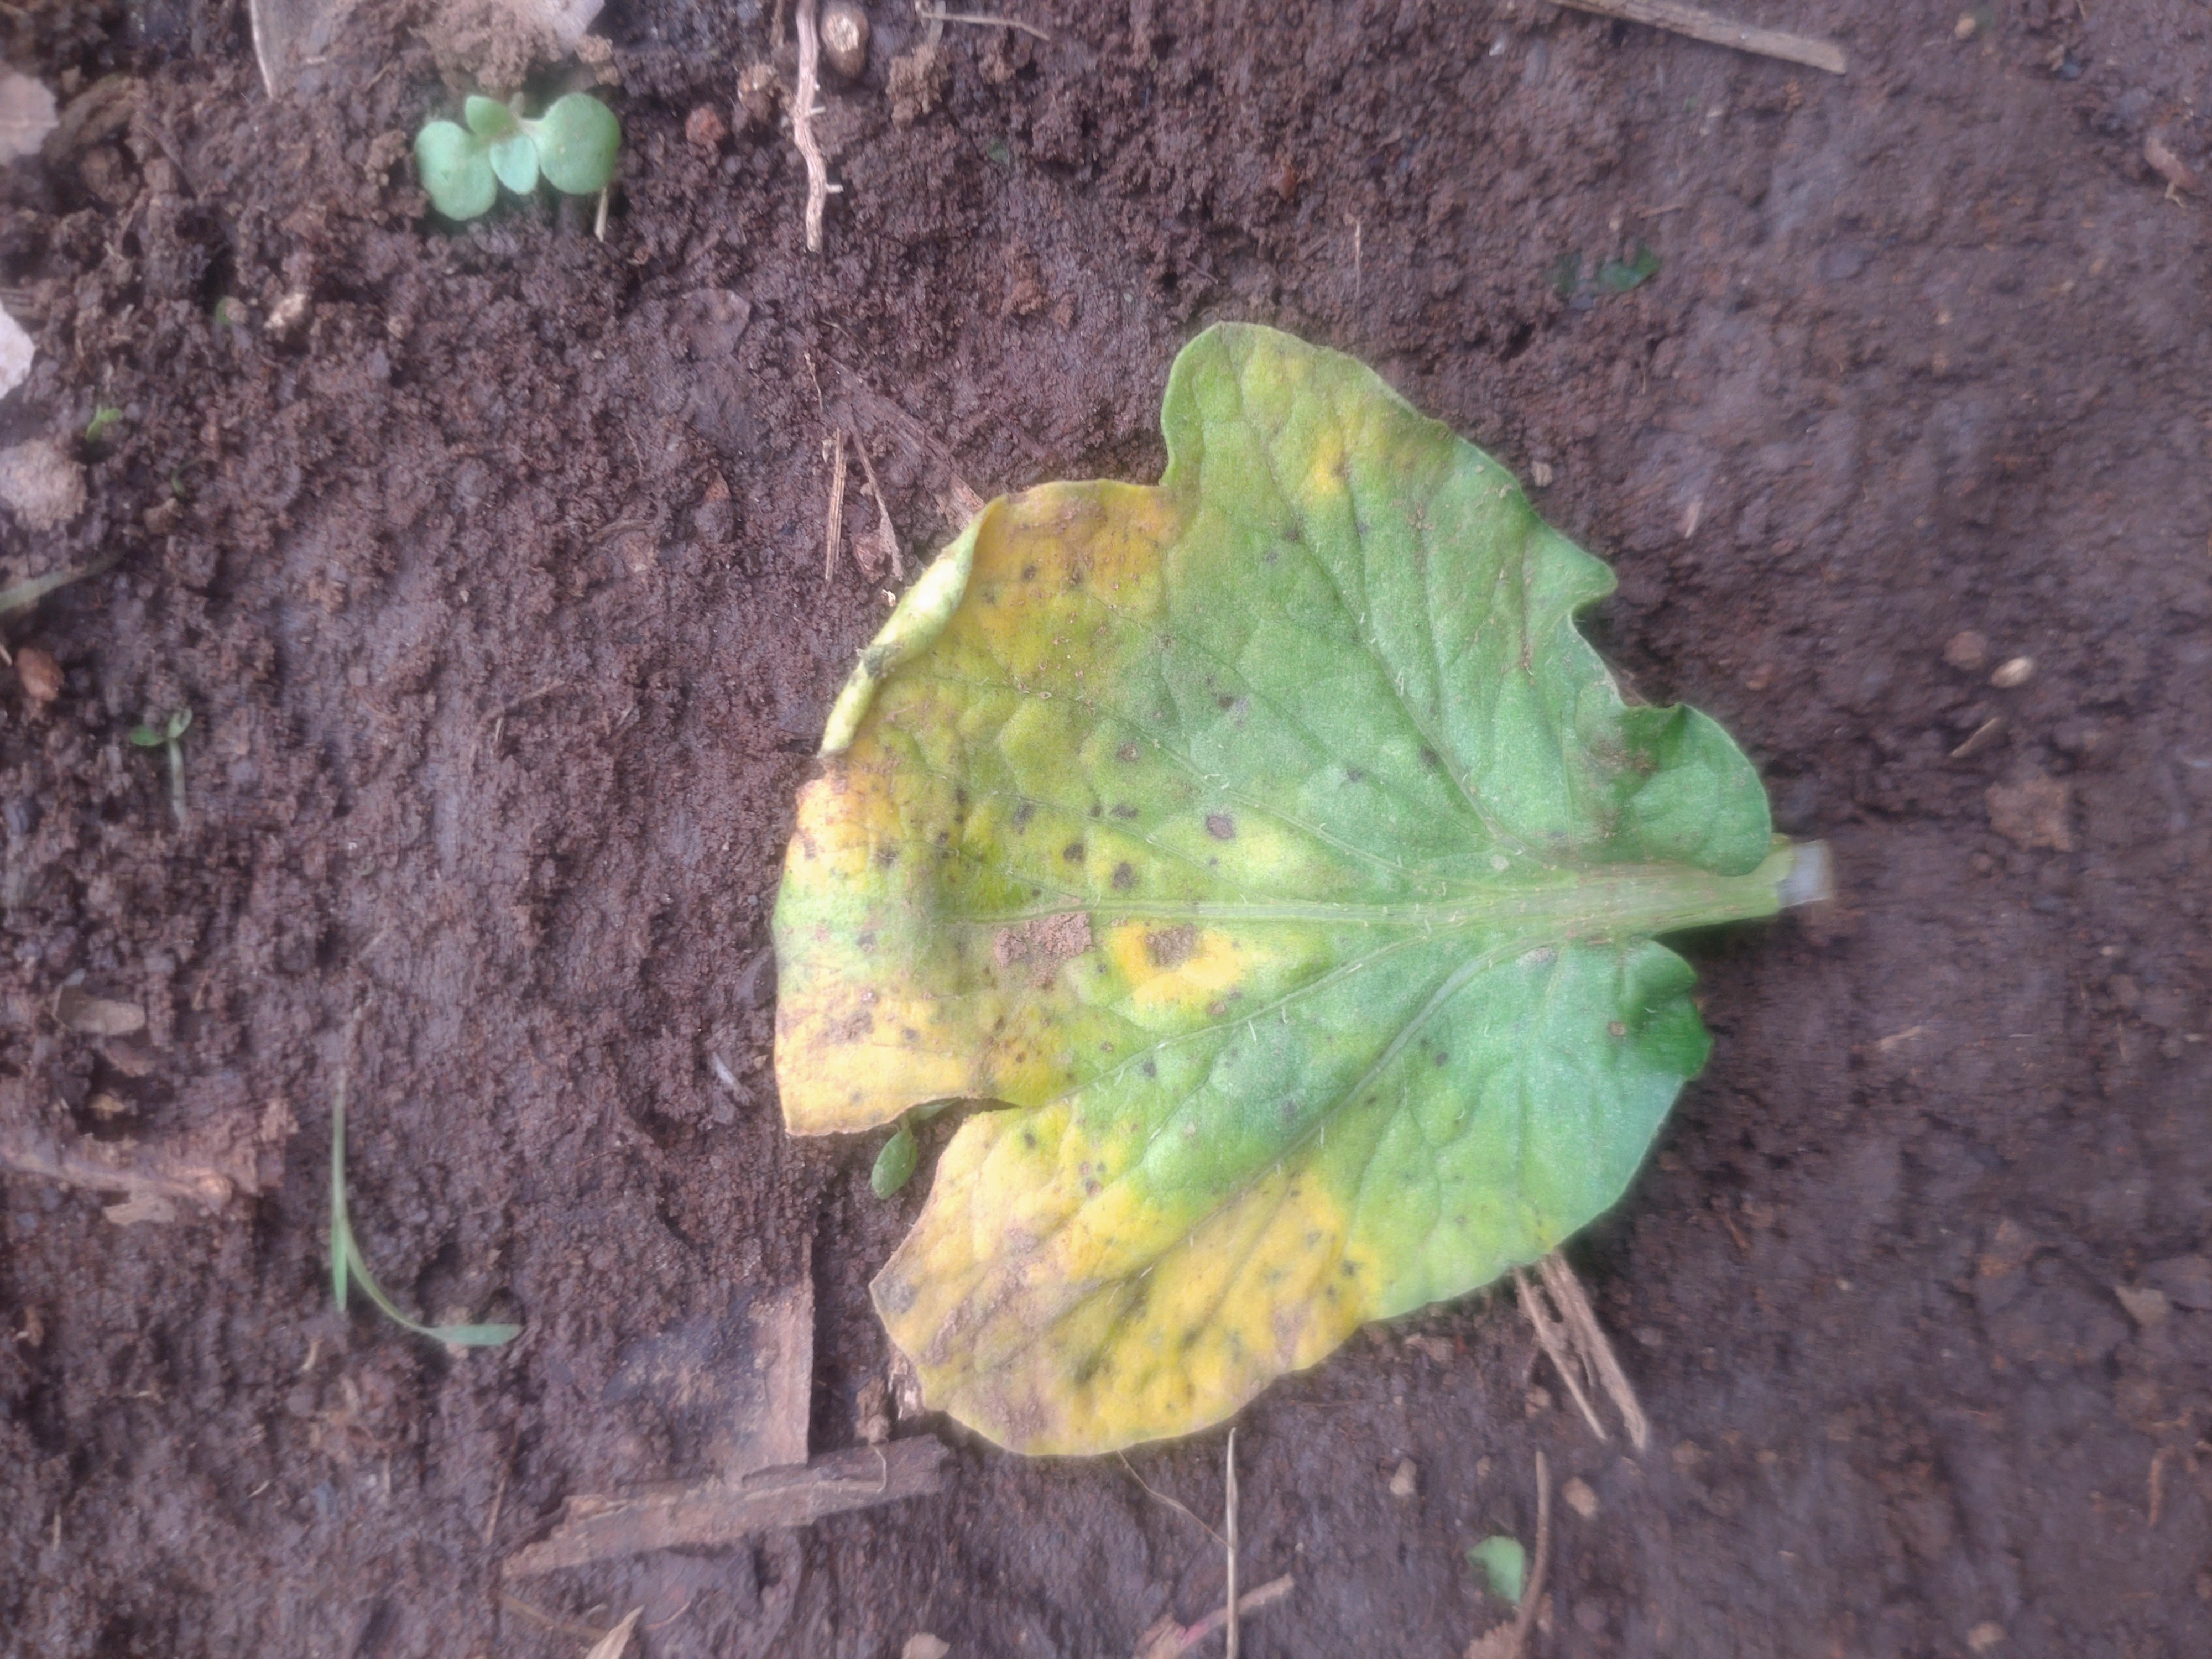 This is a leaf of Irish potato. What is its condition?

late blight
